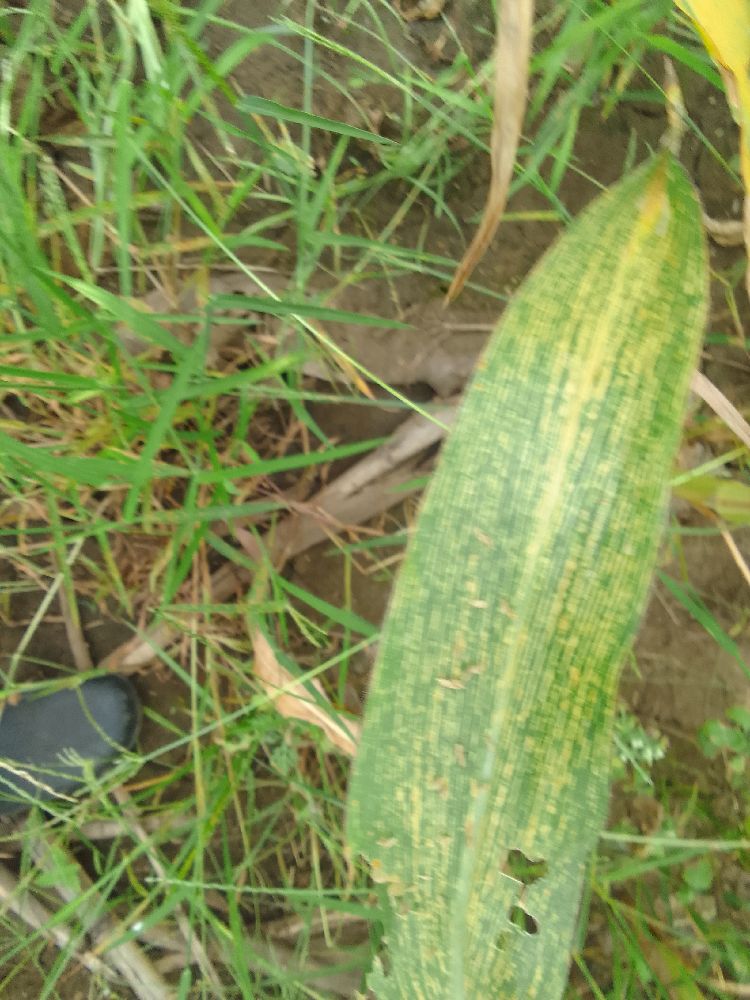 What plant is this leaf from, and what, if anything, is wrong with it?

maize, maize streak virus
